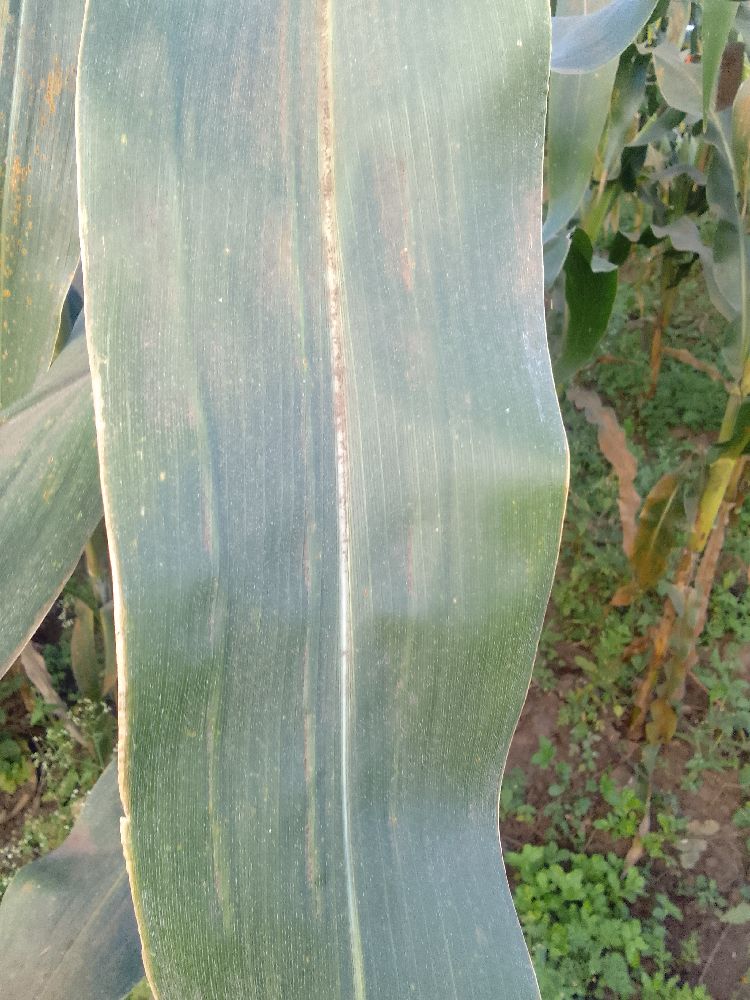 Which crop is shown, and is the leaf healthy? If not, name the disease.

maize, healthy
